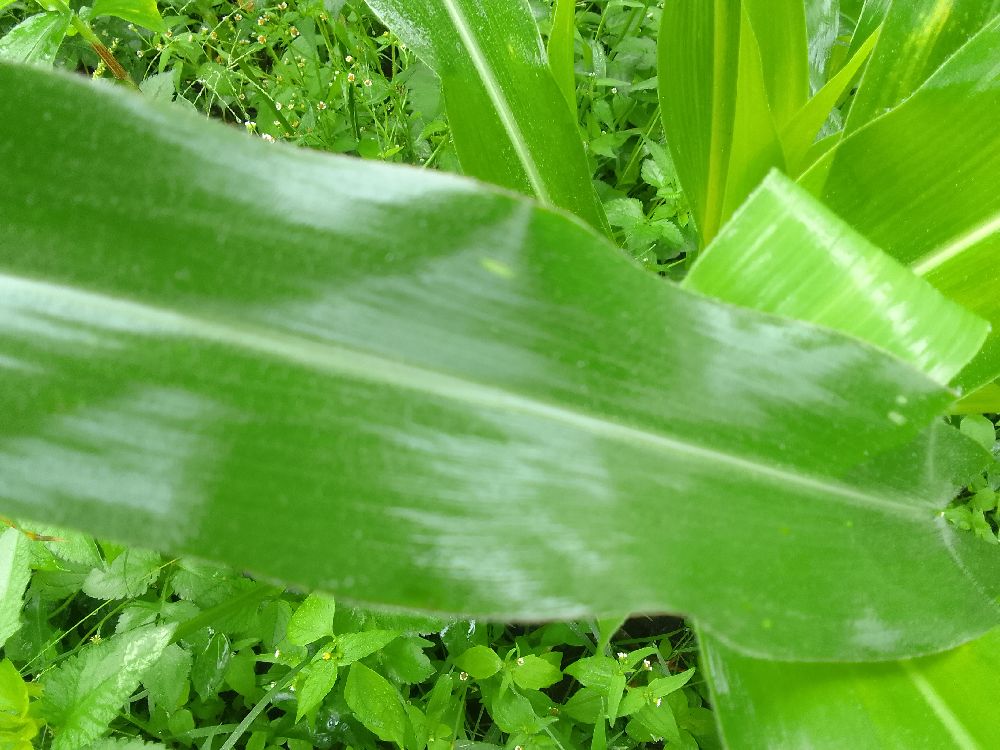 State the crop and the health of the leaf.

maize, healthy
